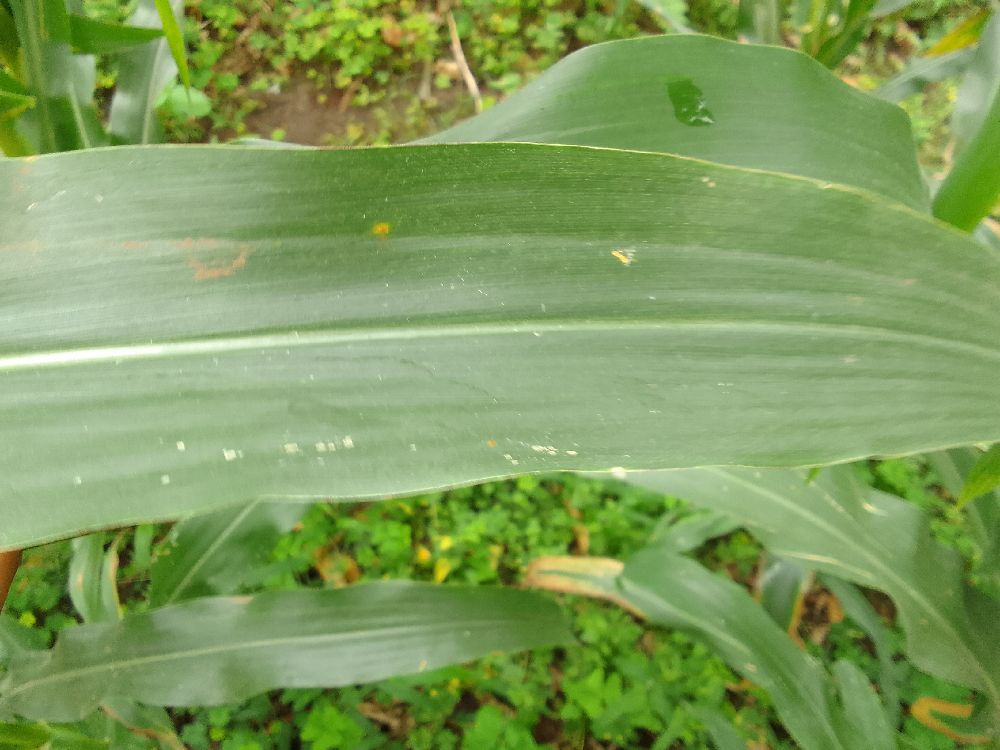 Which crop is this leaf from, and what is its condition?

maize, healthy
